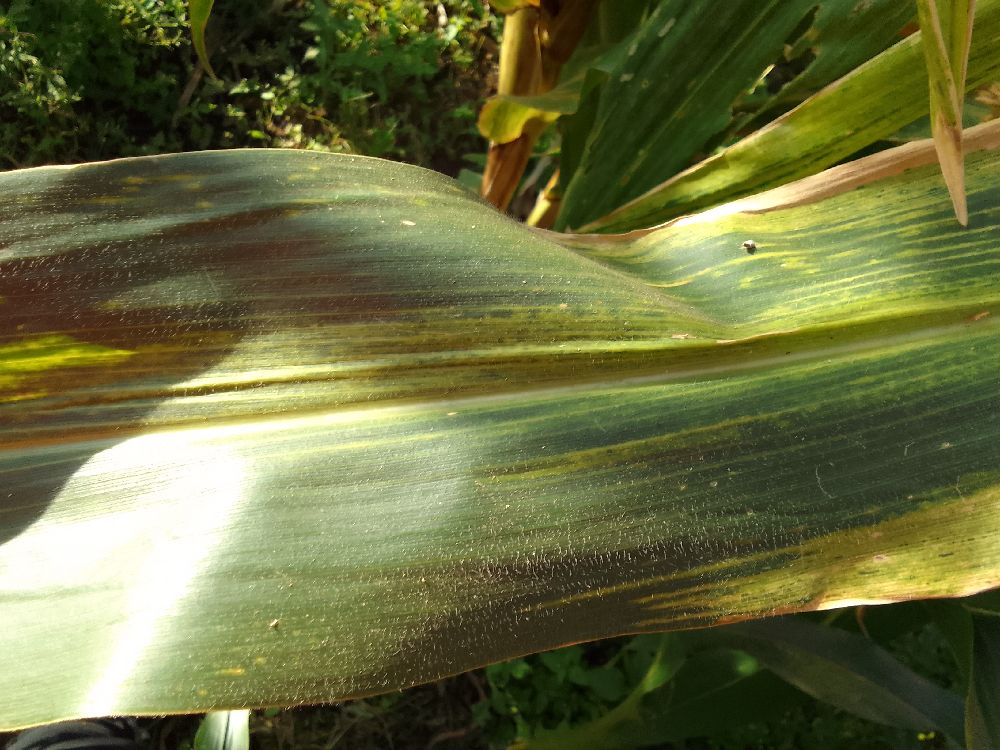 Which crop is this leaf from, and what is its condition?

maize, maize lethal necrosis
